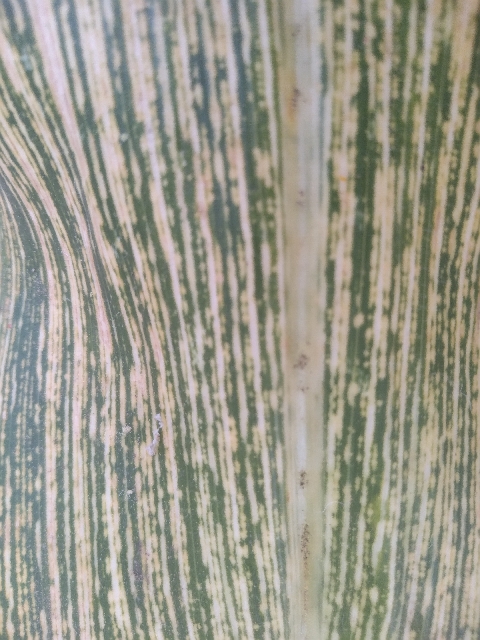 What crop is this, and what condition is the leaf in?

maize, maize streak virus
